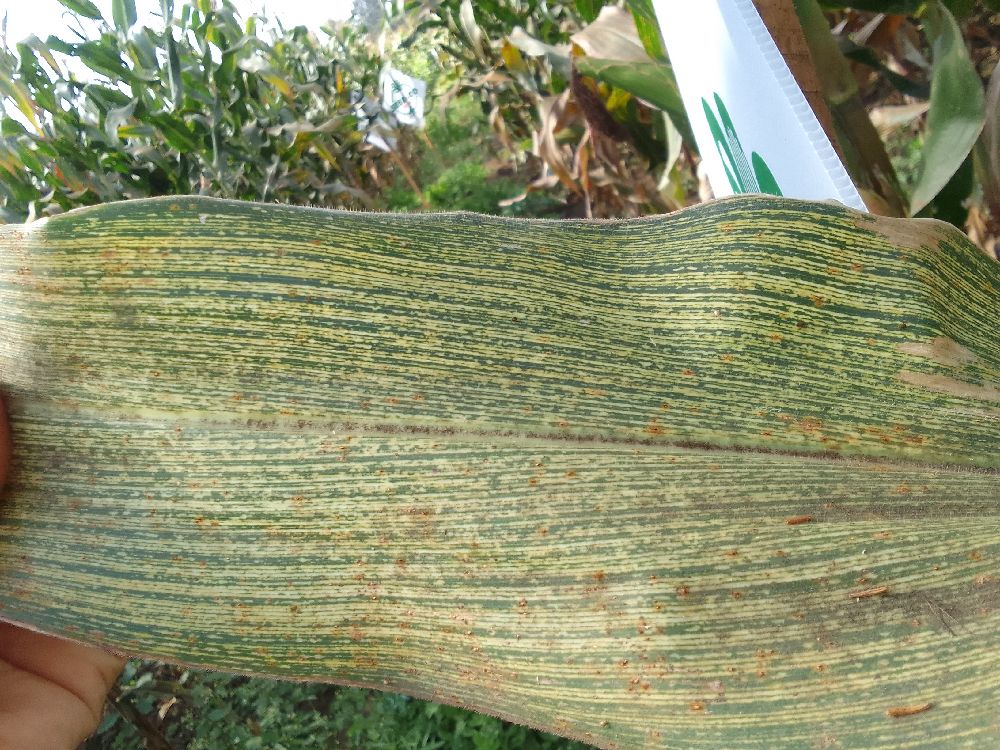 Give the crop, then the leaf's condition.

maize, maize streak virus
